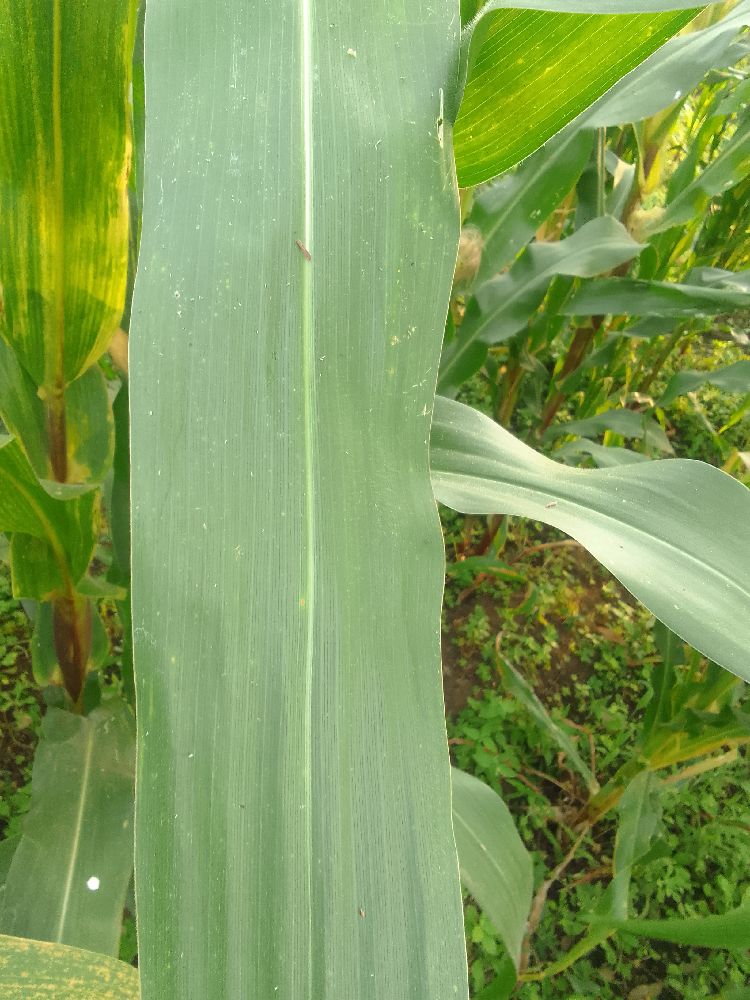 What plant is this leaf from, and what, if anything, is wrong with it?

maize, healthy
